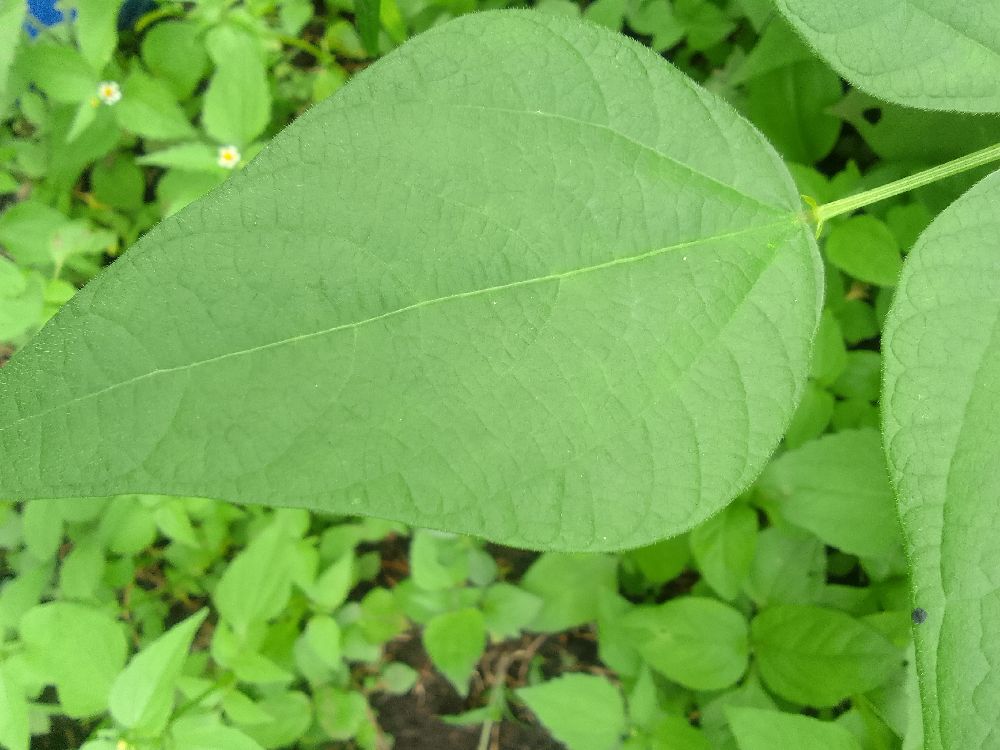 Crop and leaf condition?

common bean, healthy
